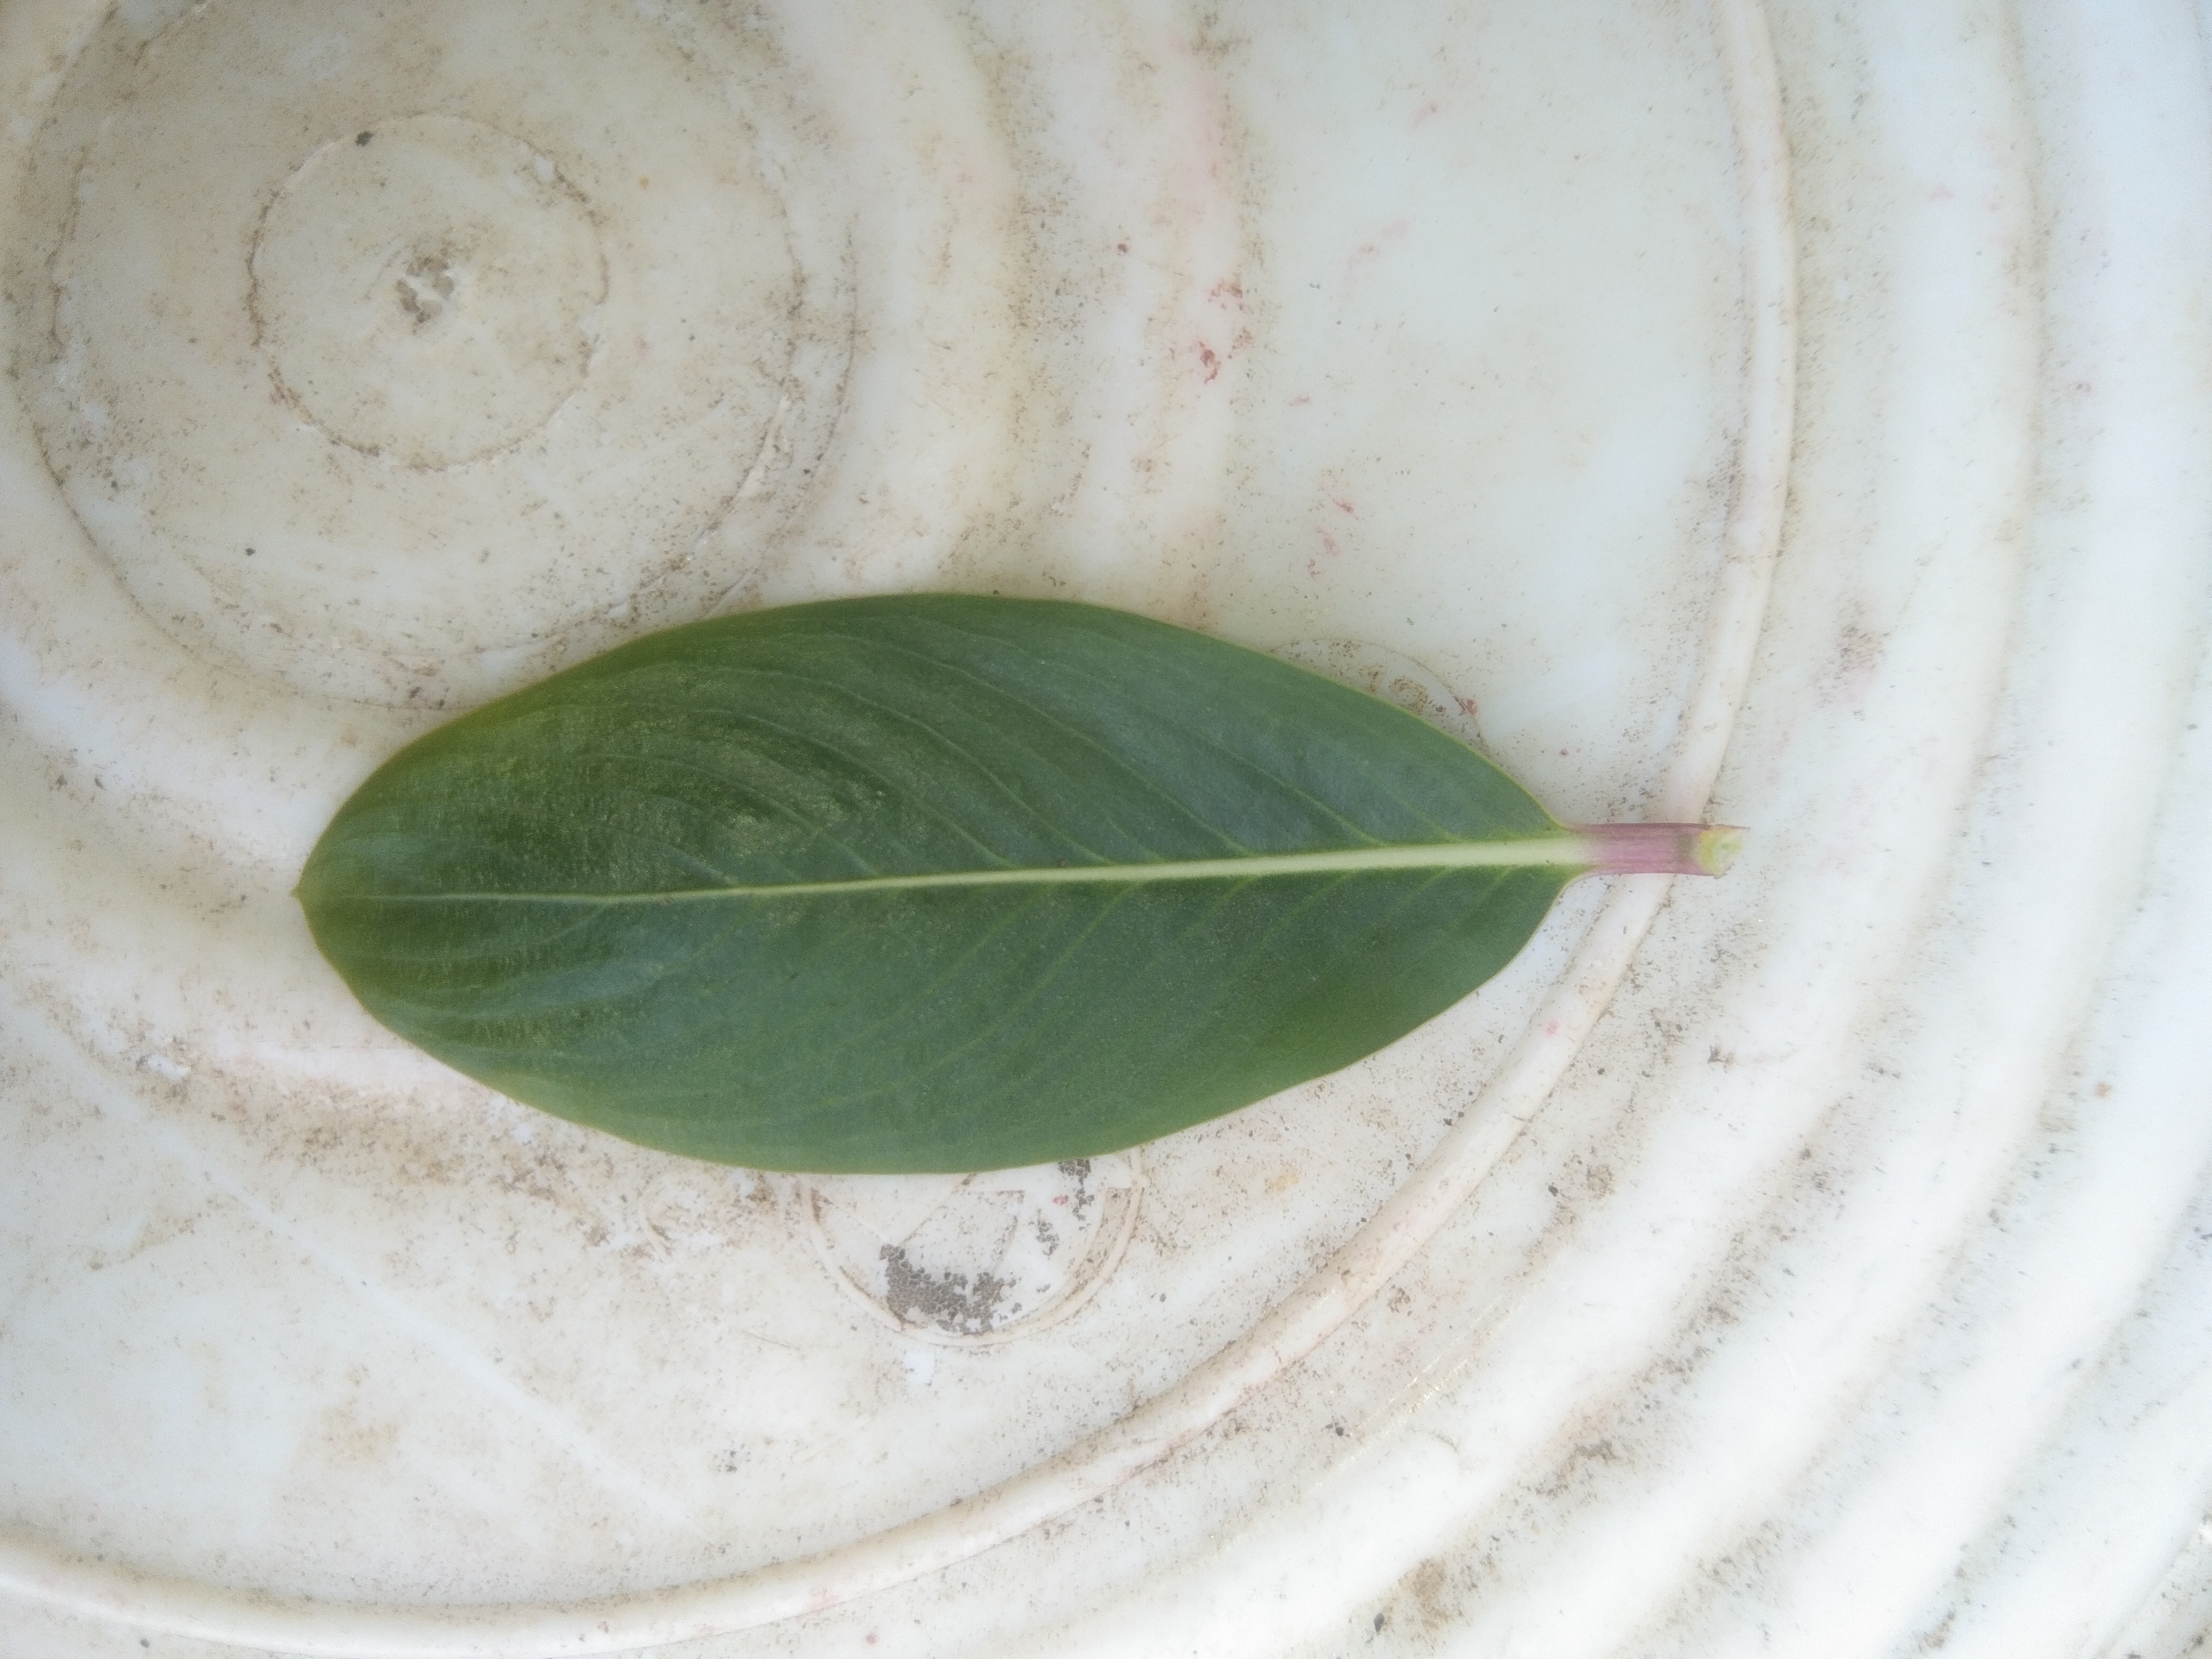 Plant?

rose periwinkle
